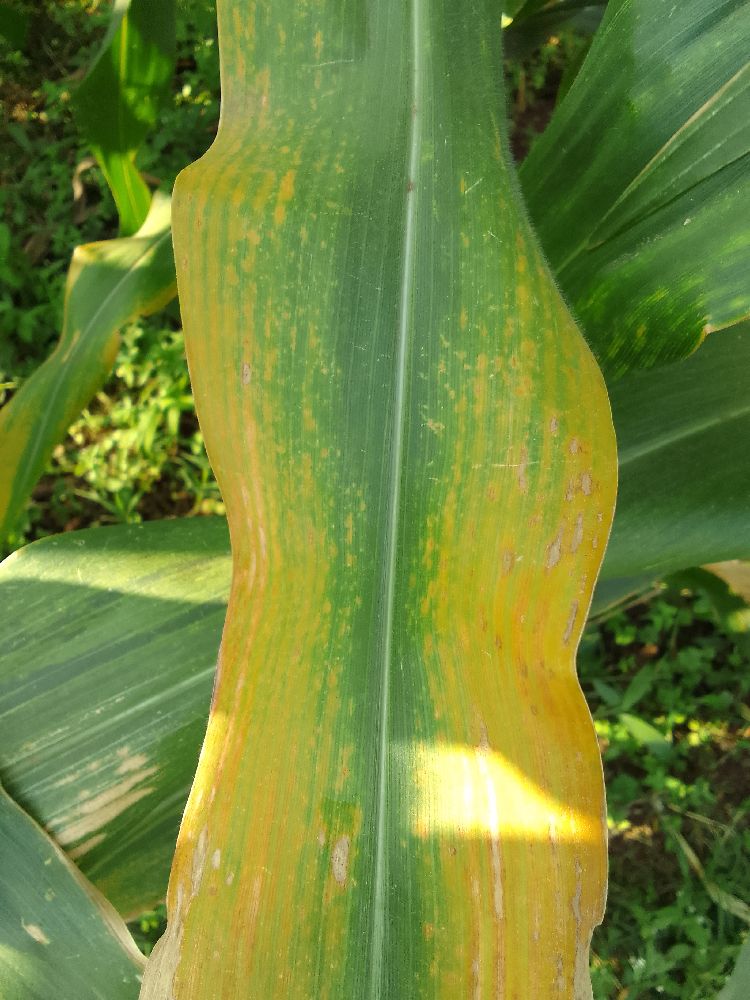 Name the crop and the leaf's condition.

maize, maize lethal necrosis
